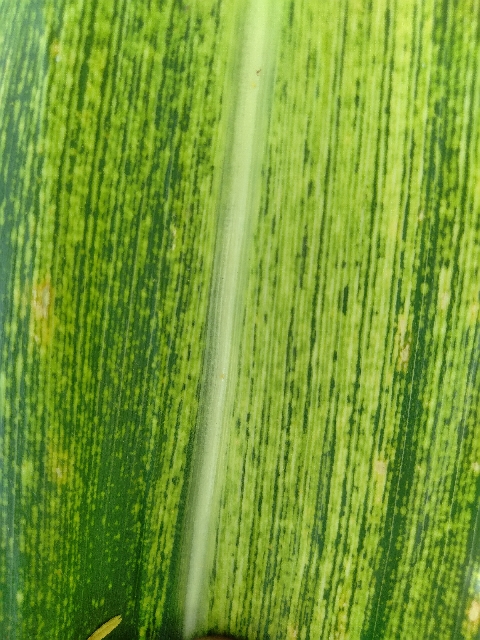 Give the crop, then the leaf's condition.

maize, maize streak virus
